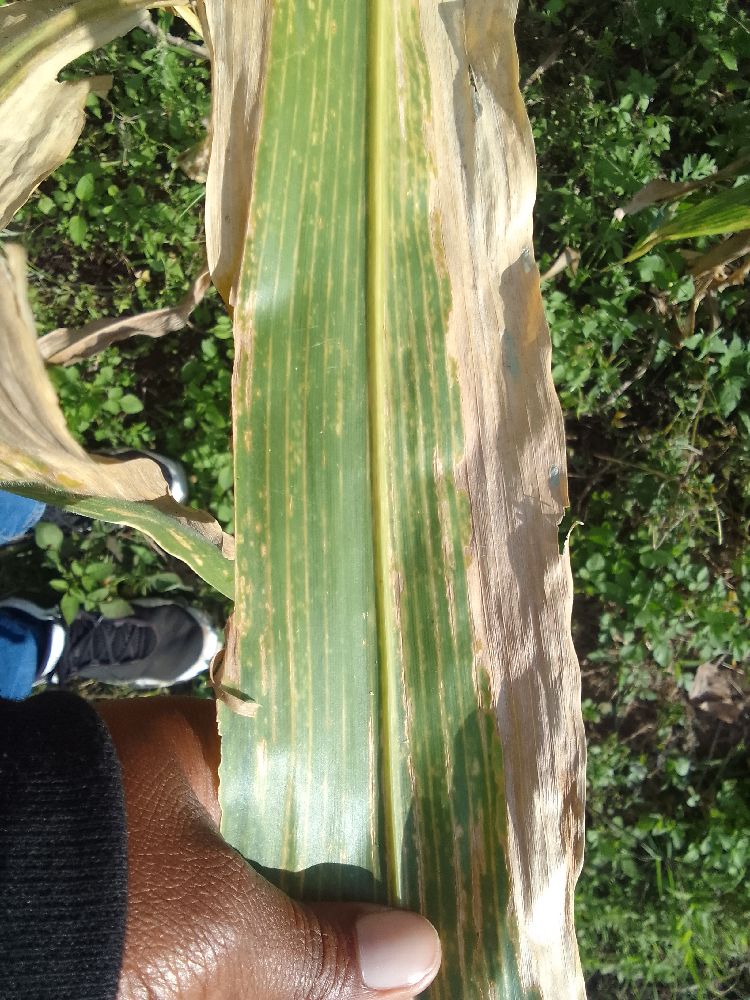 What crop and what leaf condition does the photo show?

maize, maize lethal necrosis
